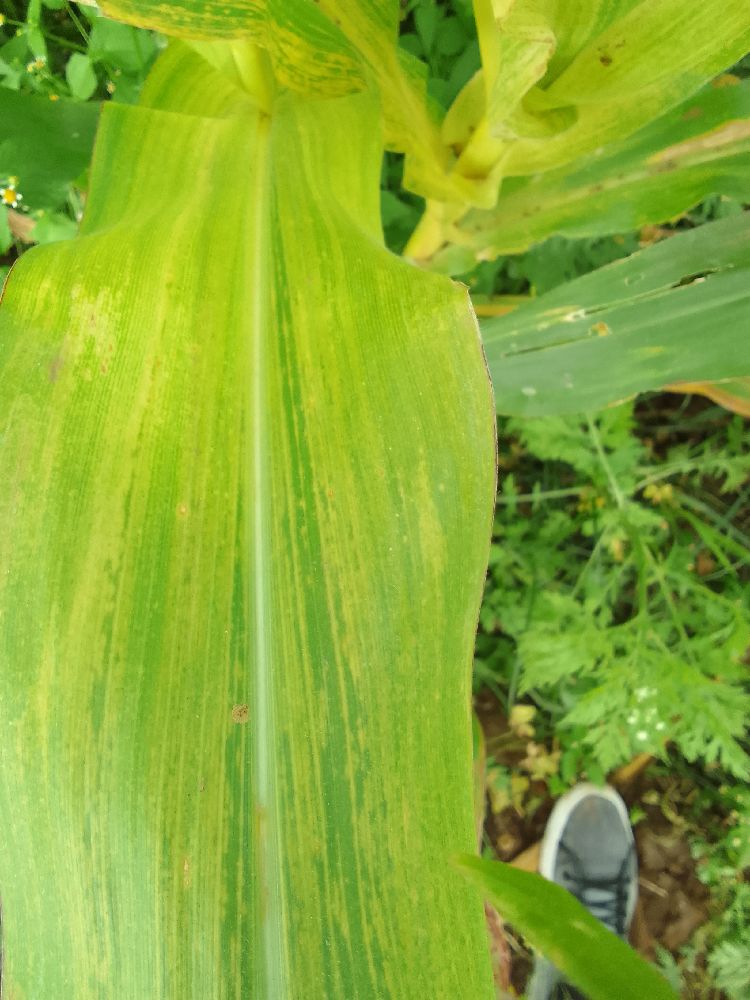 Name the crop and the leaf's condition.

maize, maize lethal necrosis
